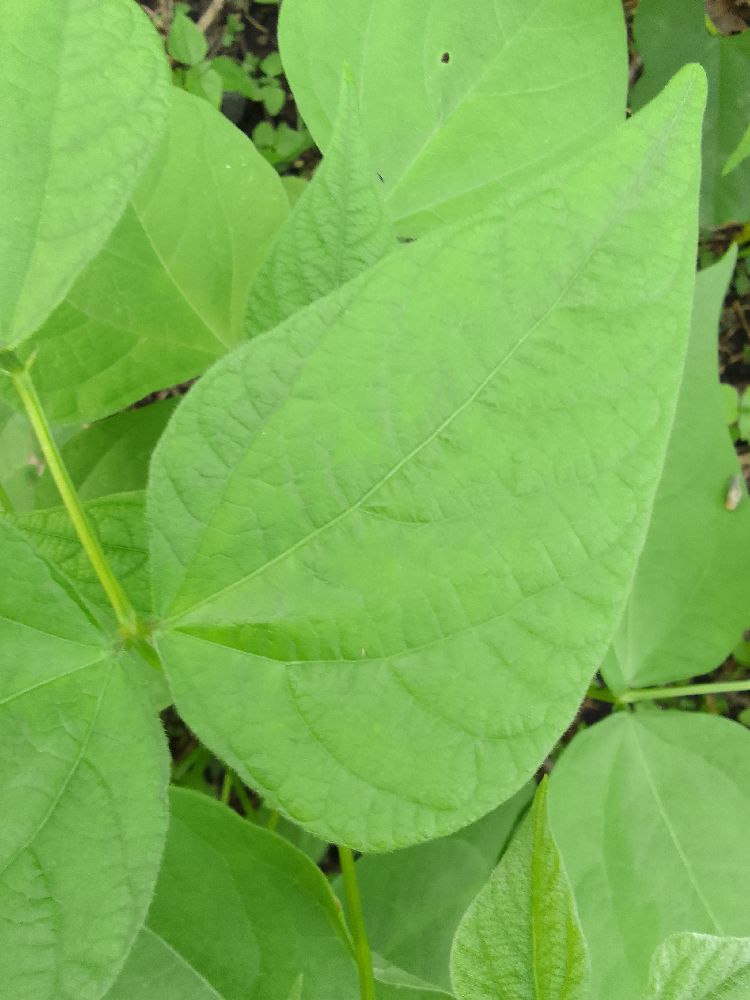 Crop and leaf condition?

common bean, healthy
